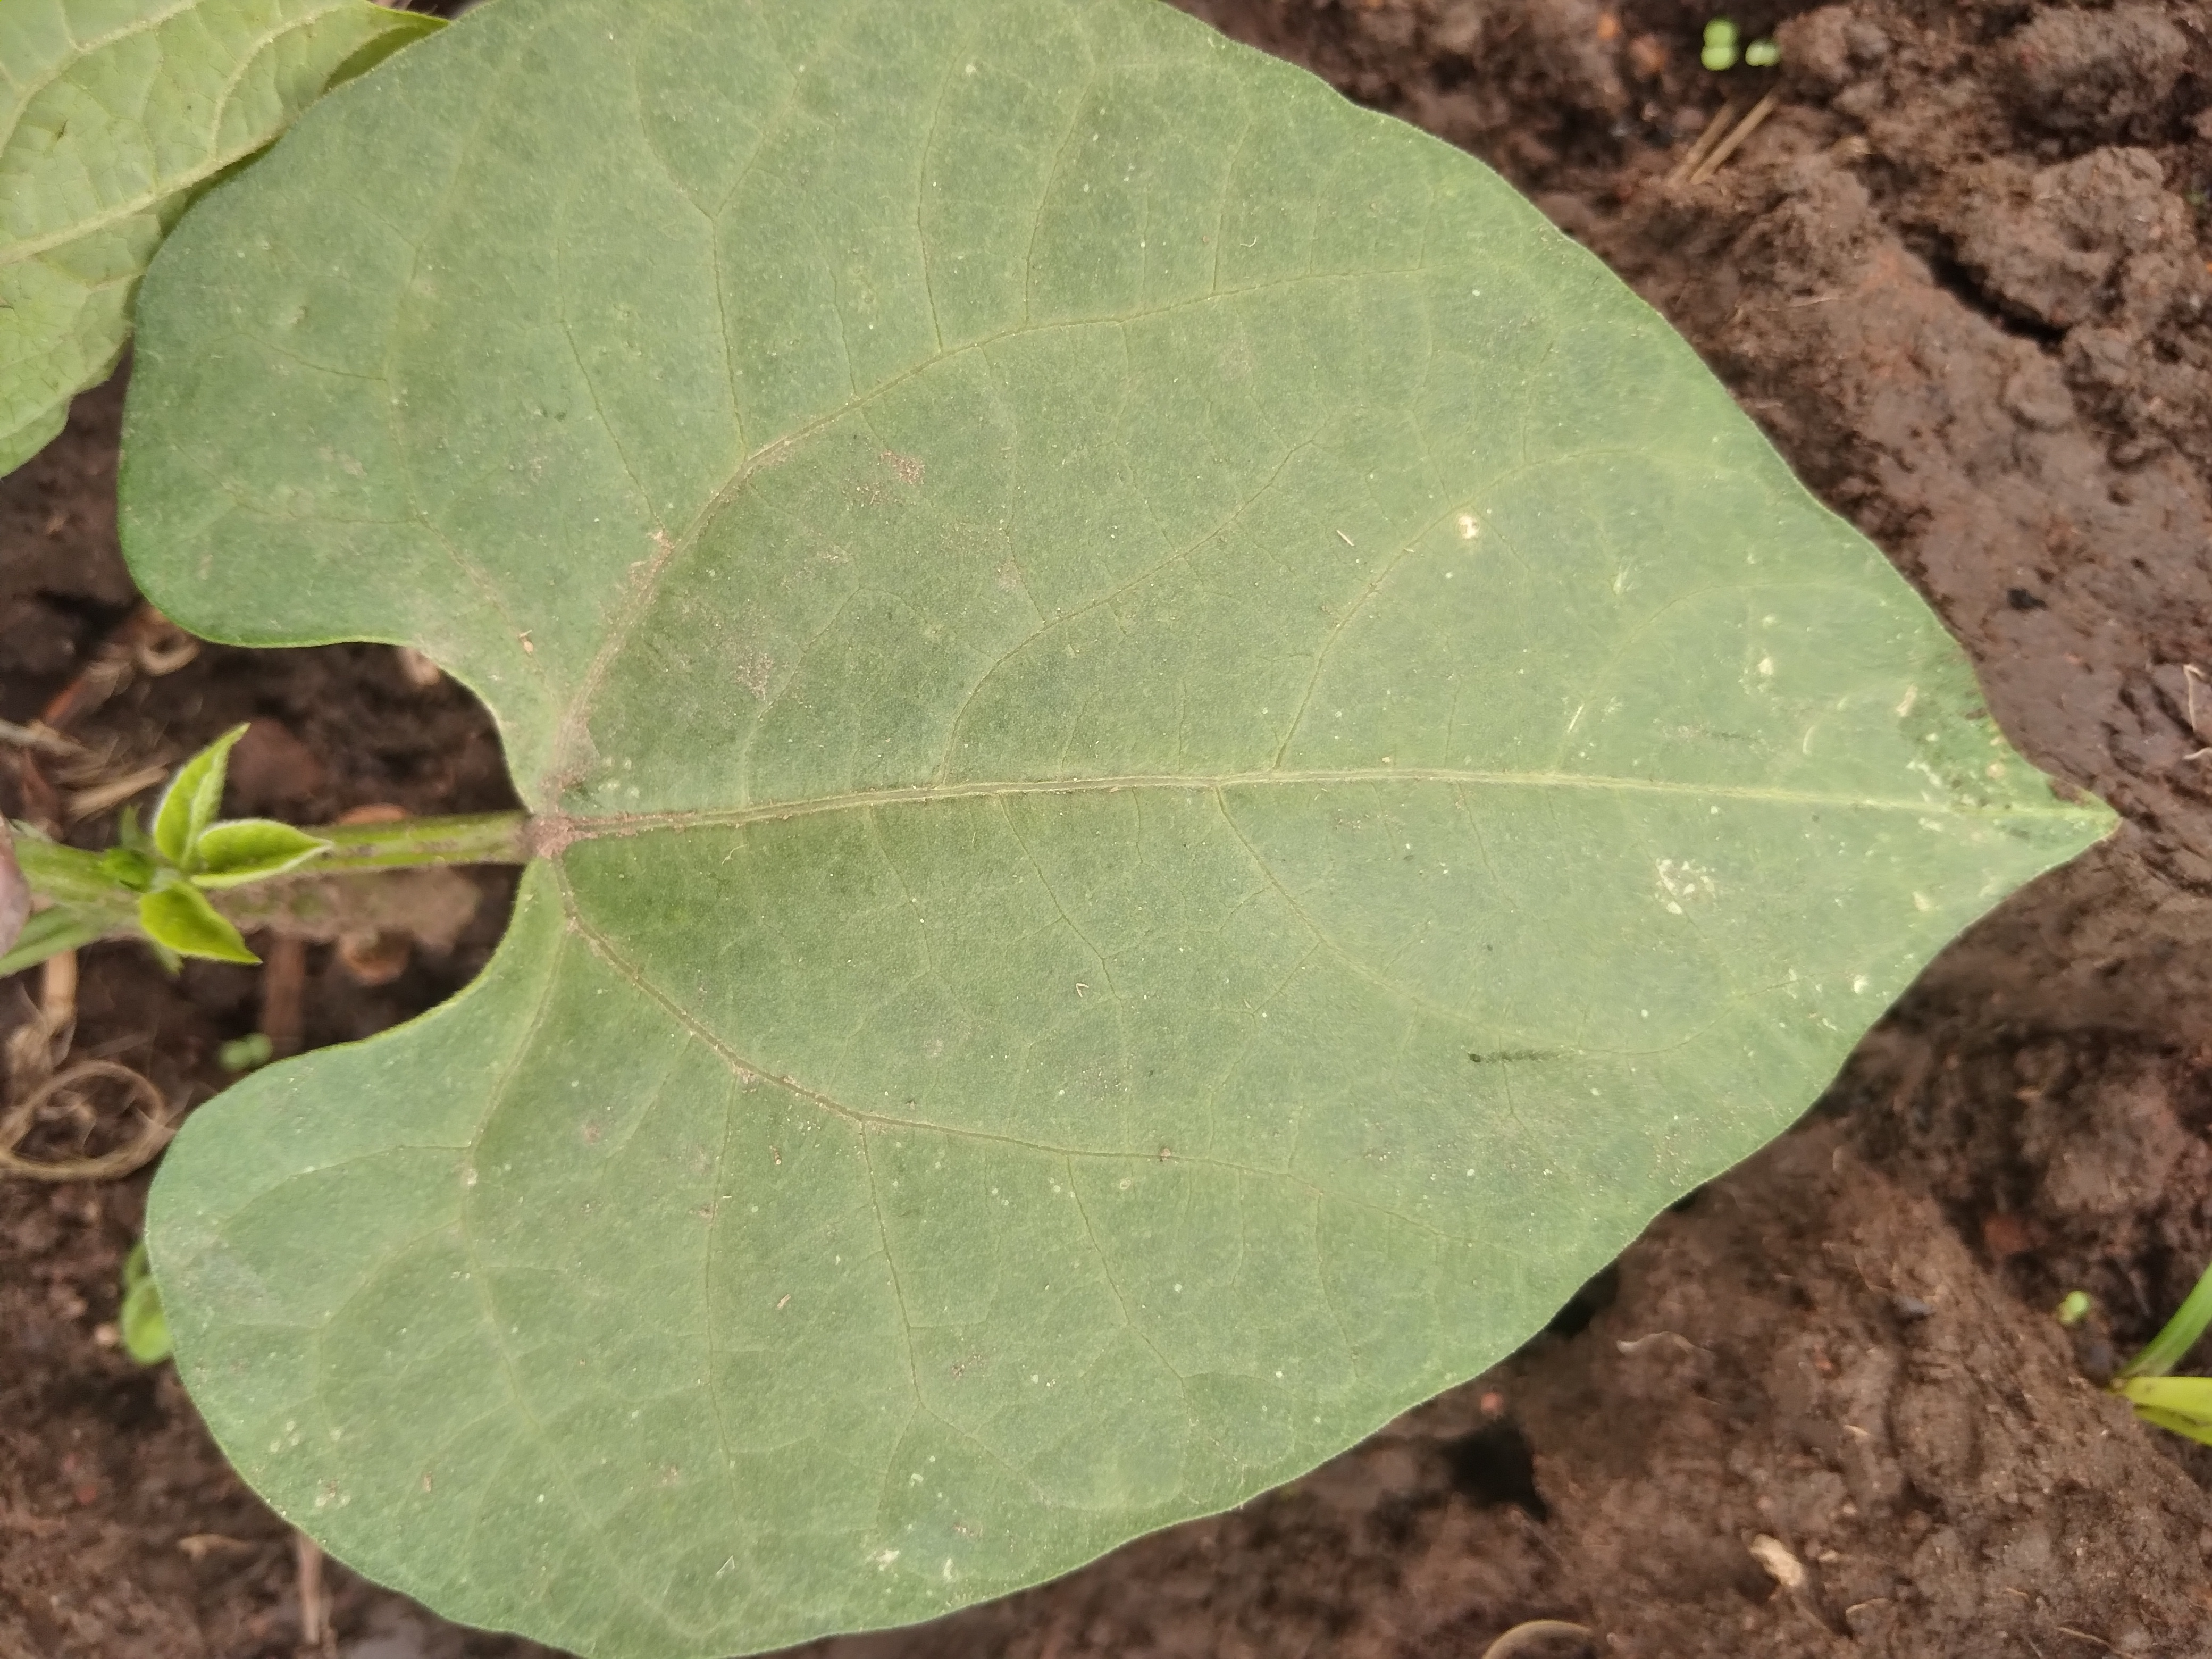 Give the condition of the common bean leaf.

healthy
